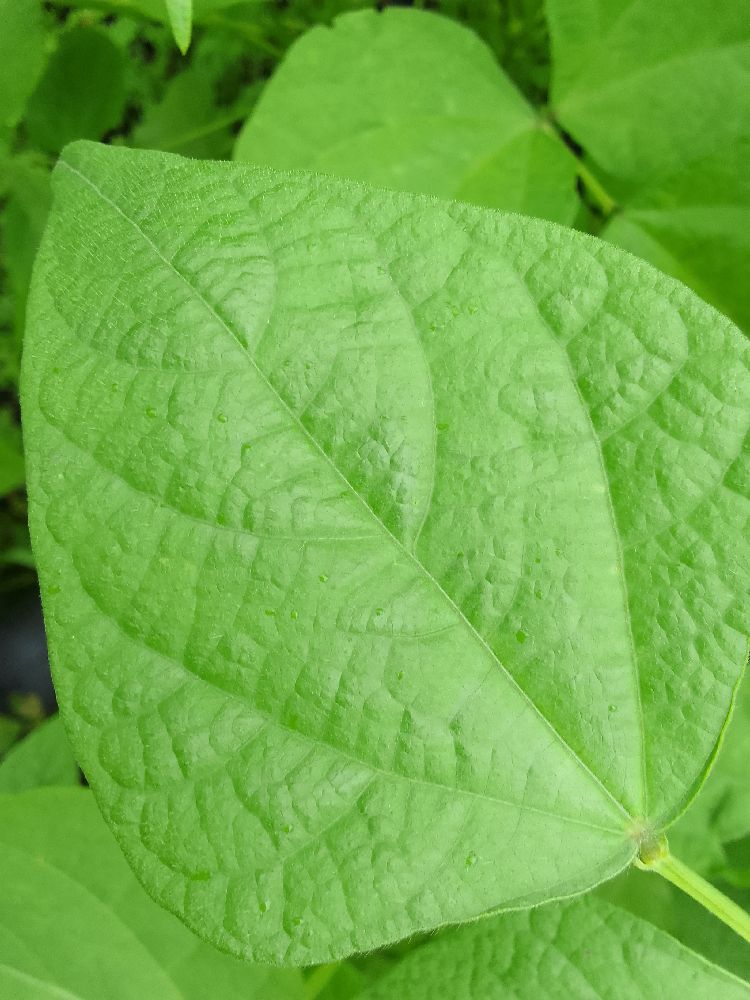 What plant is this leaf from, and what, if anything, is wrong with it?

common bean, healthy
